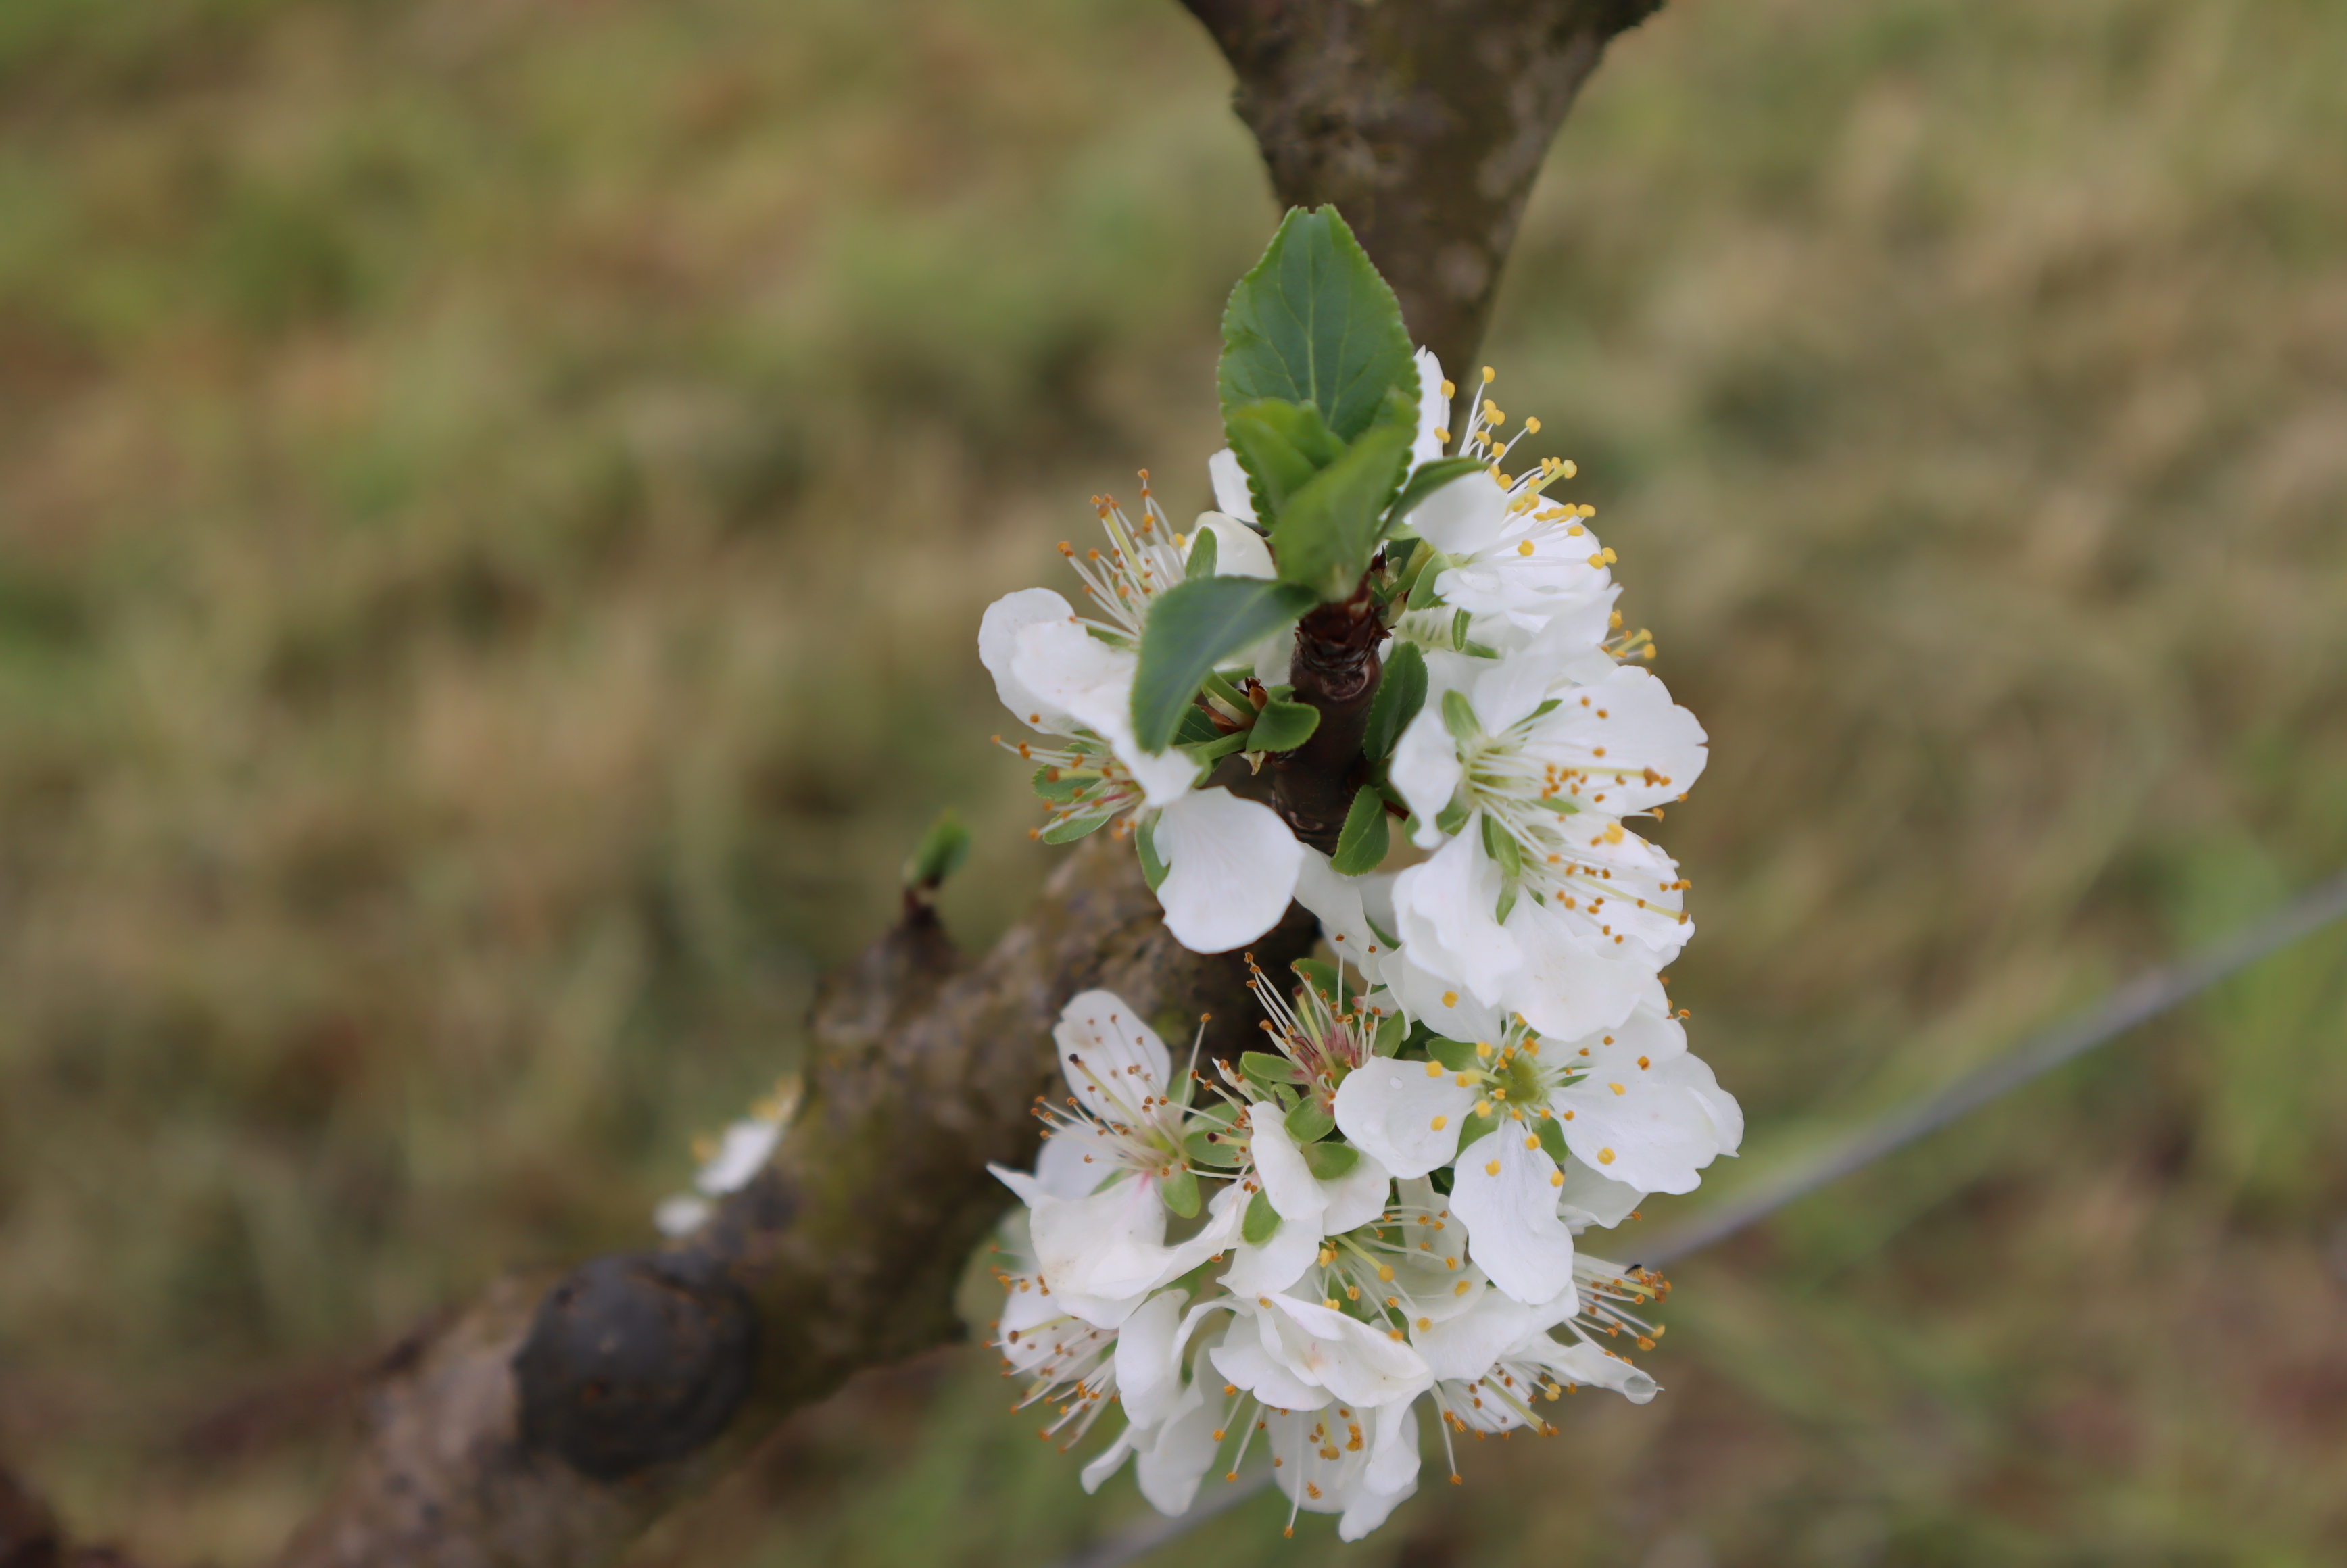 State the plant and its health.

plum, healthy
